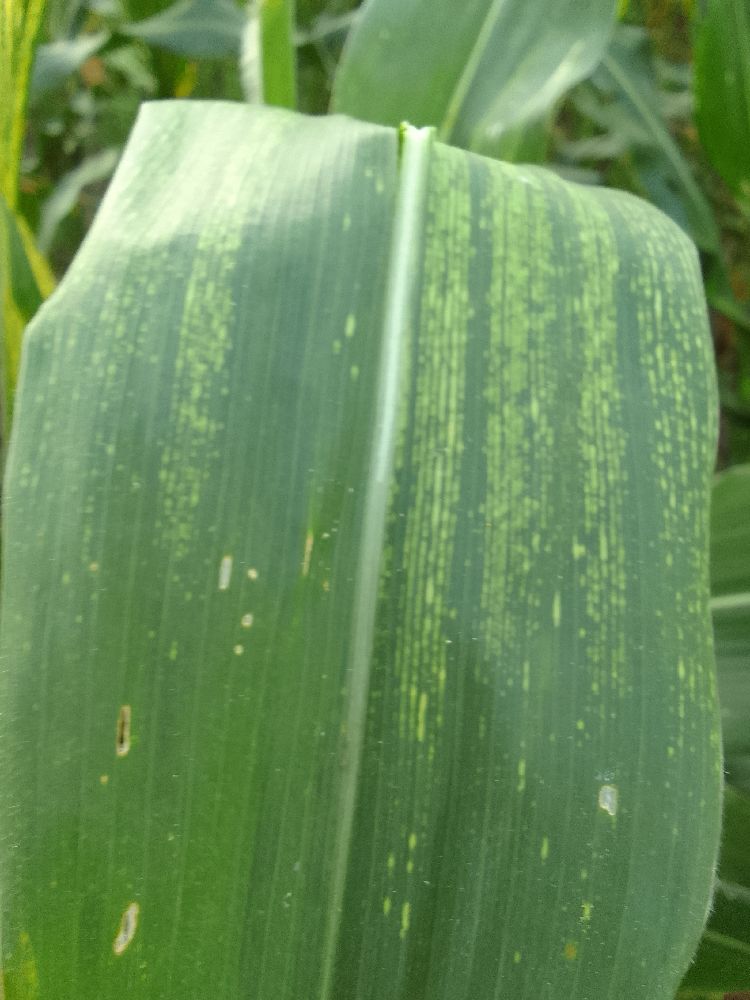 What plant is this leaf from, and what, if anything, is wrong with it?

maize, maize streak virus
